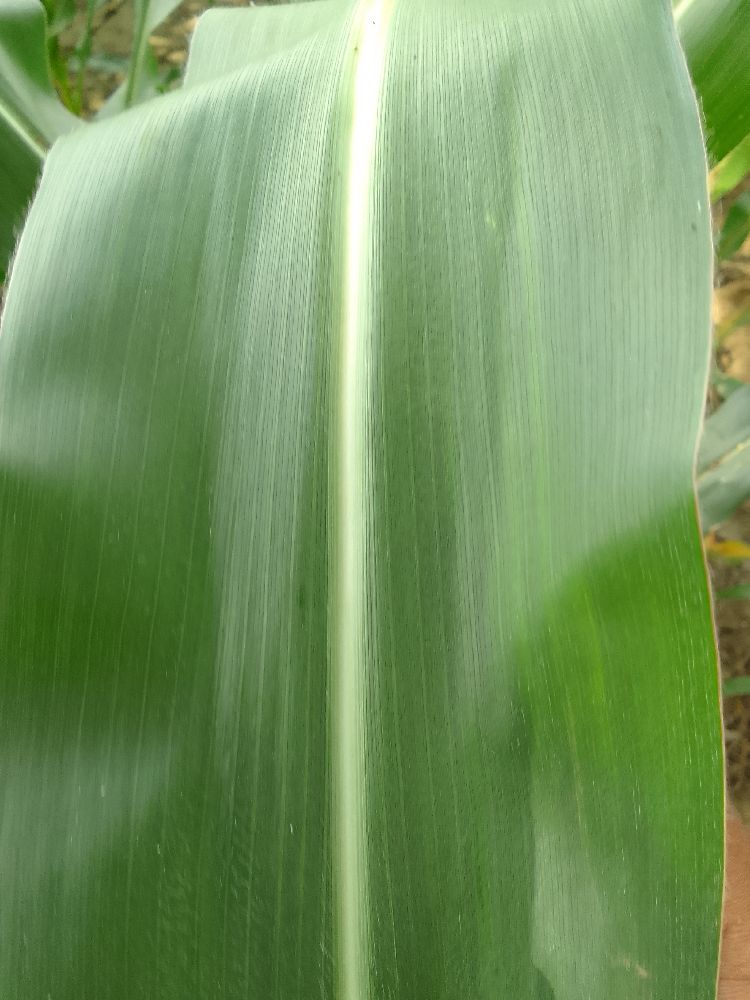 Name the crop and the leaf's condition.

maize, healthy
